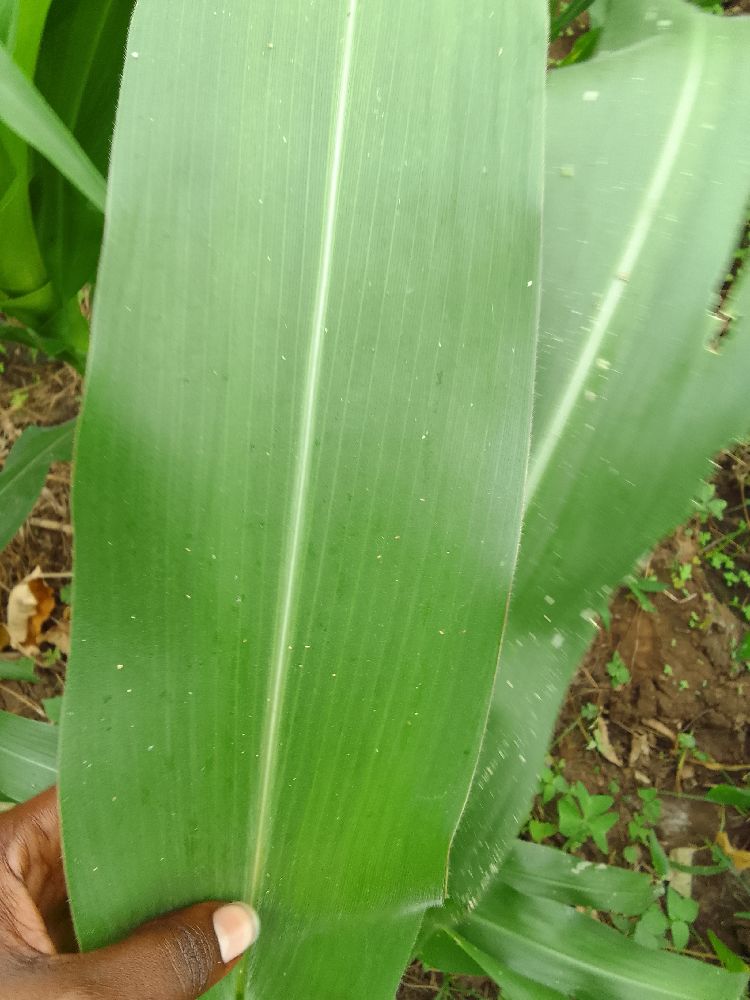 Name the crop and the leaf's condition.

maize, healthy
